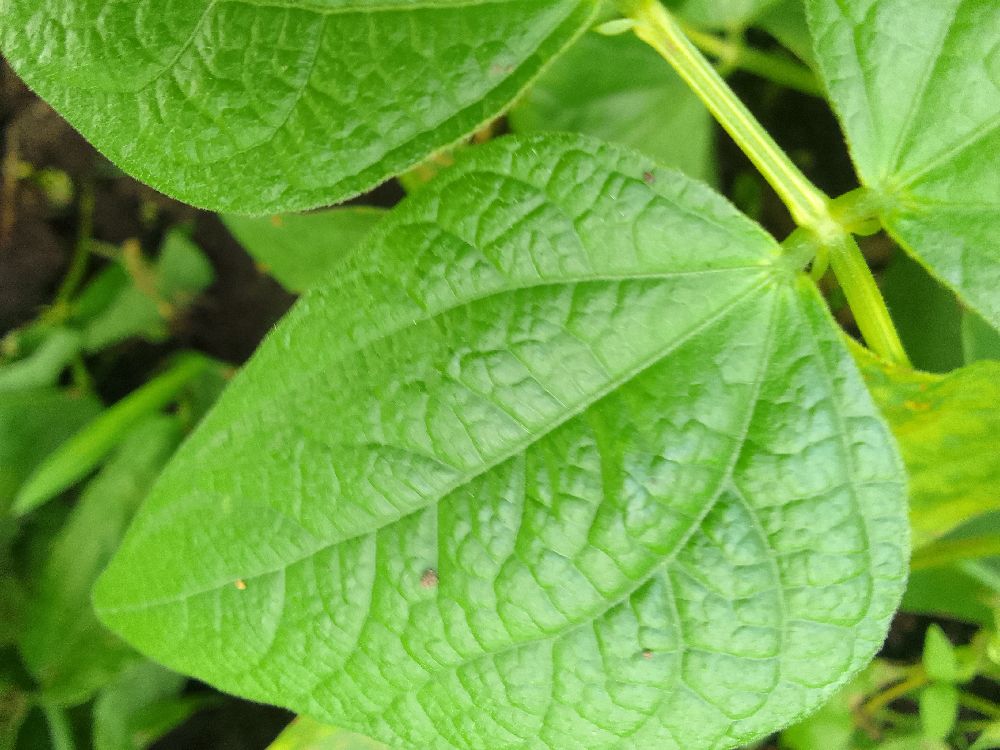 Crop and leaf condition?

common bean, healthy
